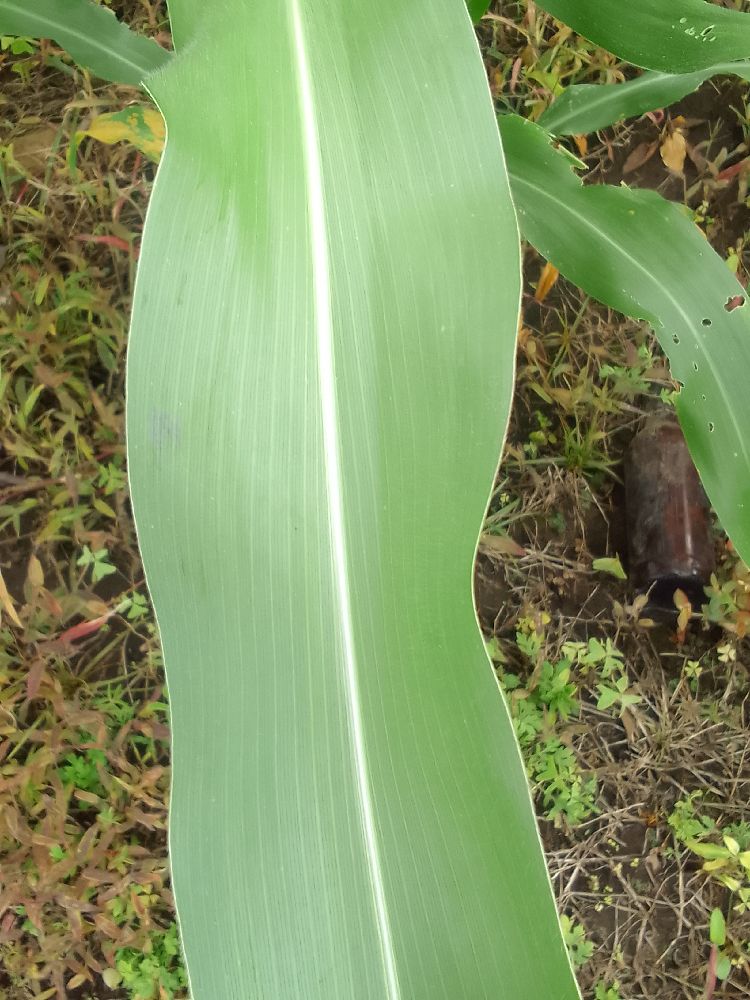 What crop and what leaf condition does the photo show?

maize, healthy
